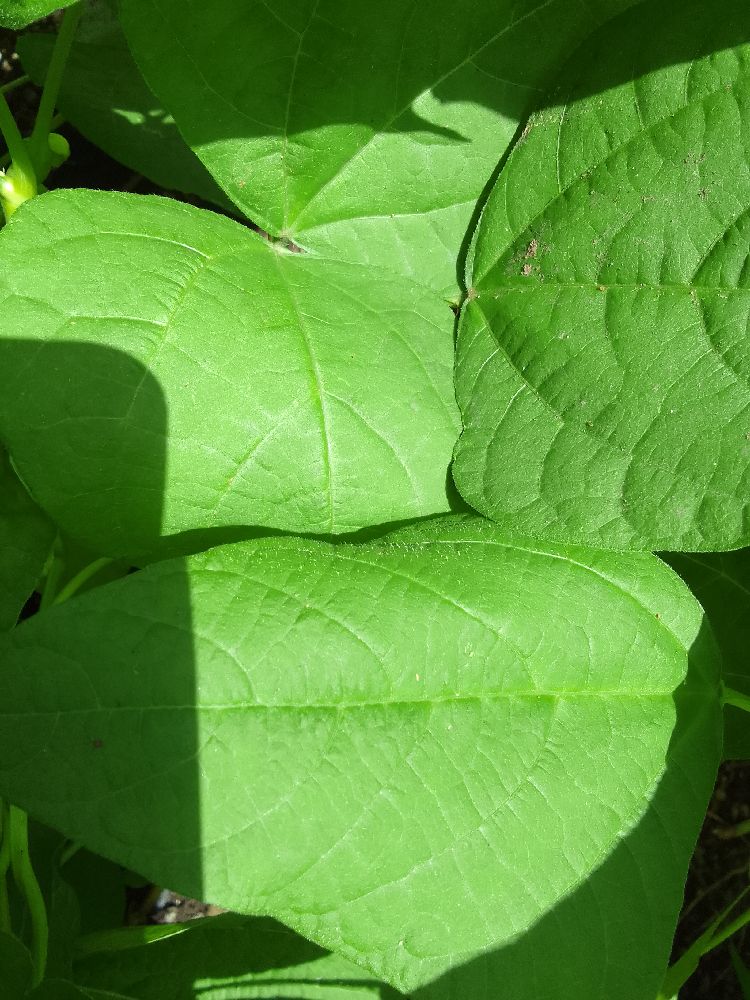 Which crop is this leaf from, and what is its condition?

common bean, healthy
